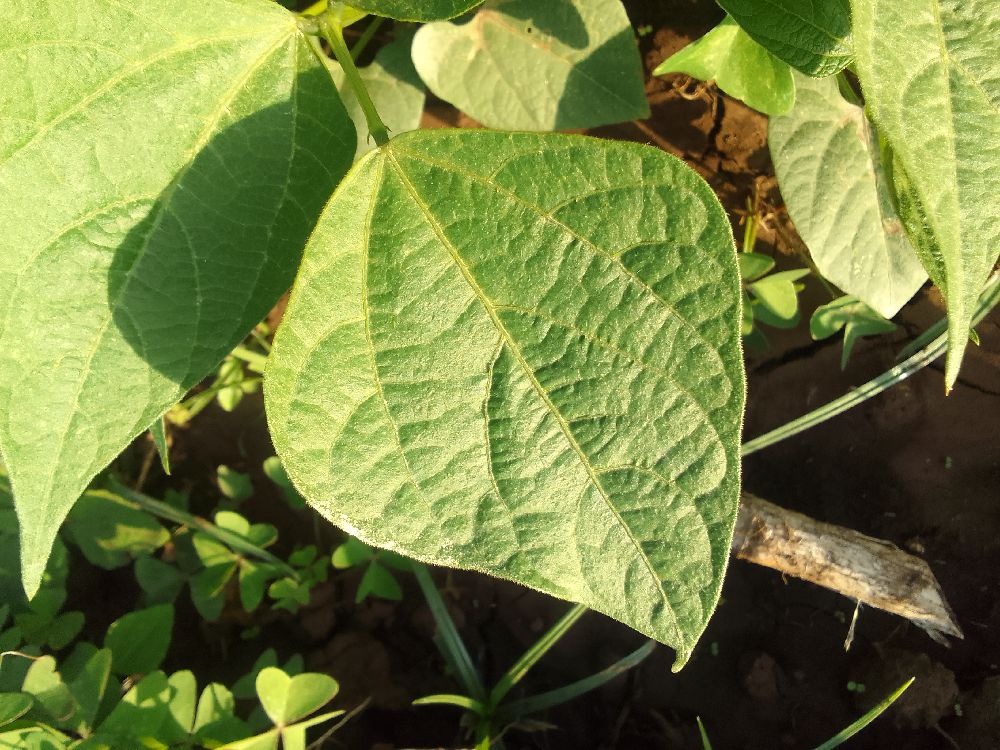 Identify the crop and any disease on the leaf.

common bean, healthy
